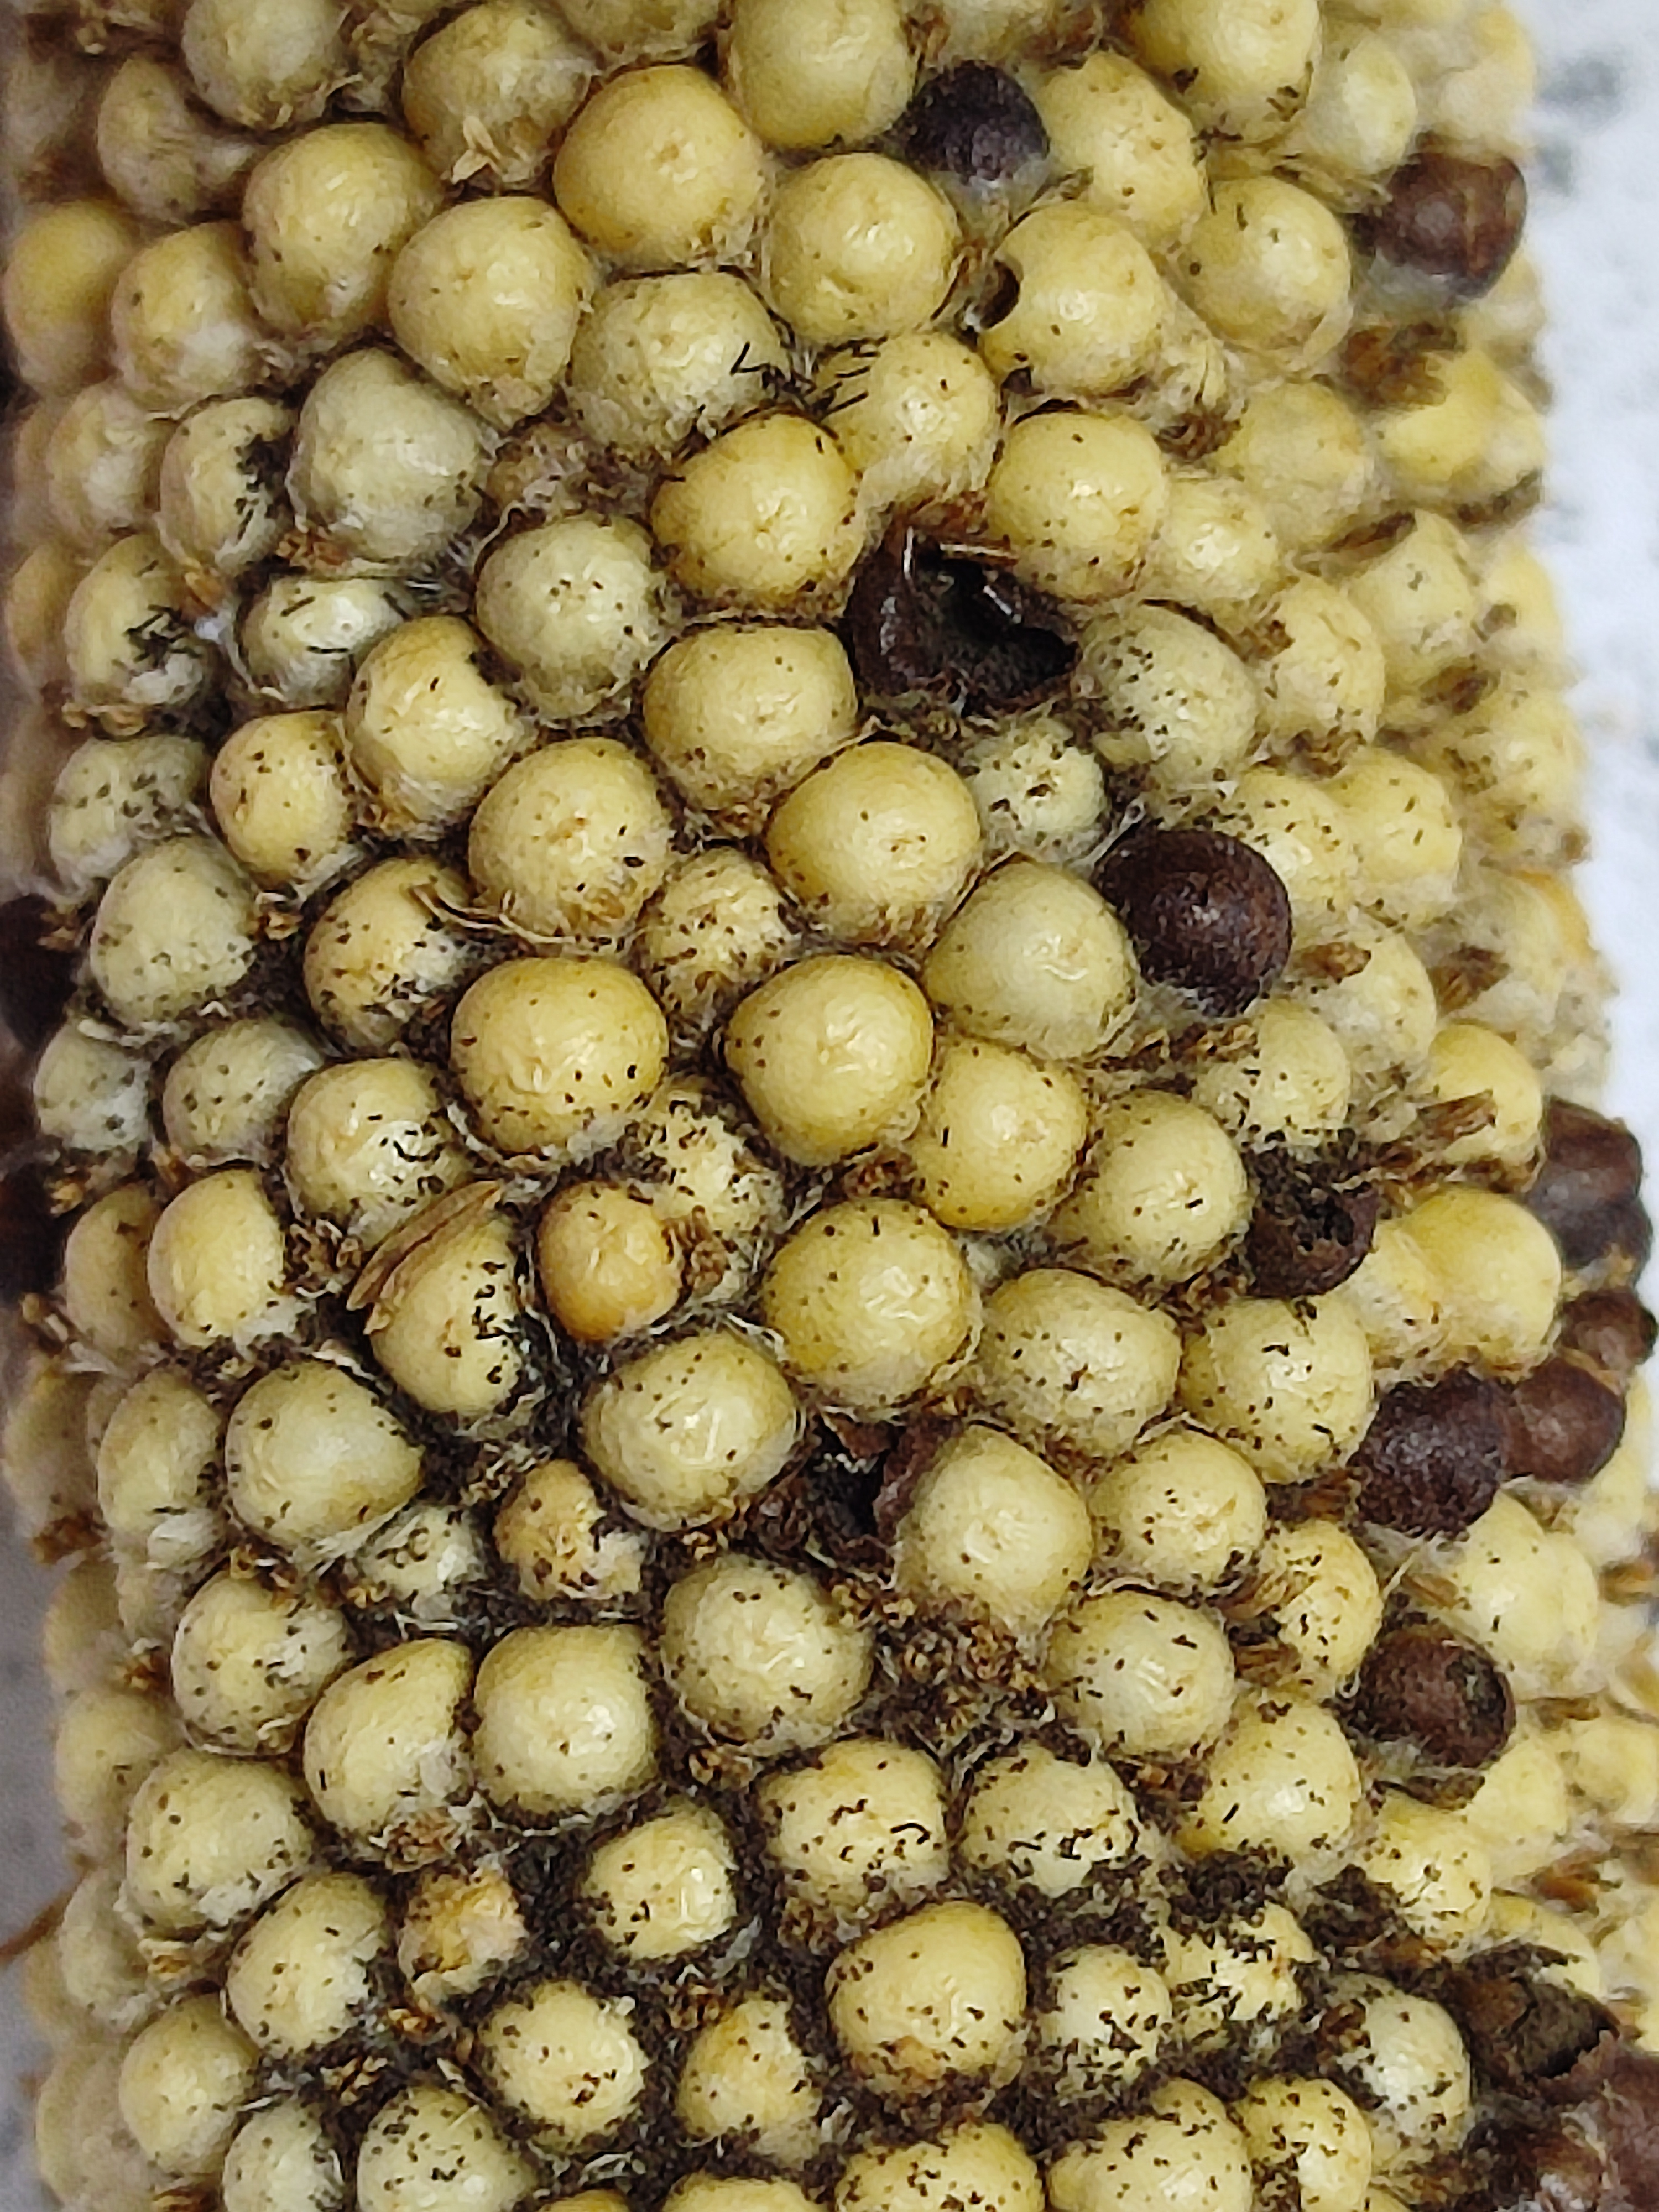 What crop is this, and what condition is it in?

pearl millet, smut
